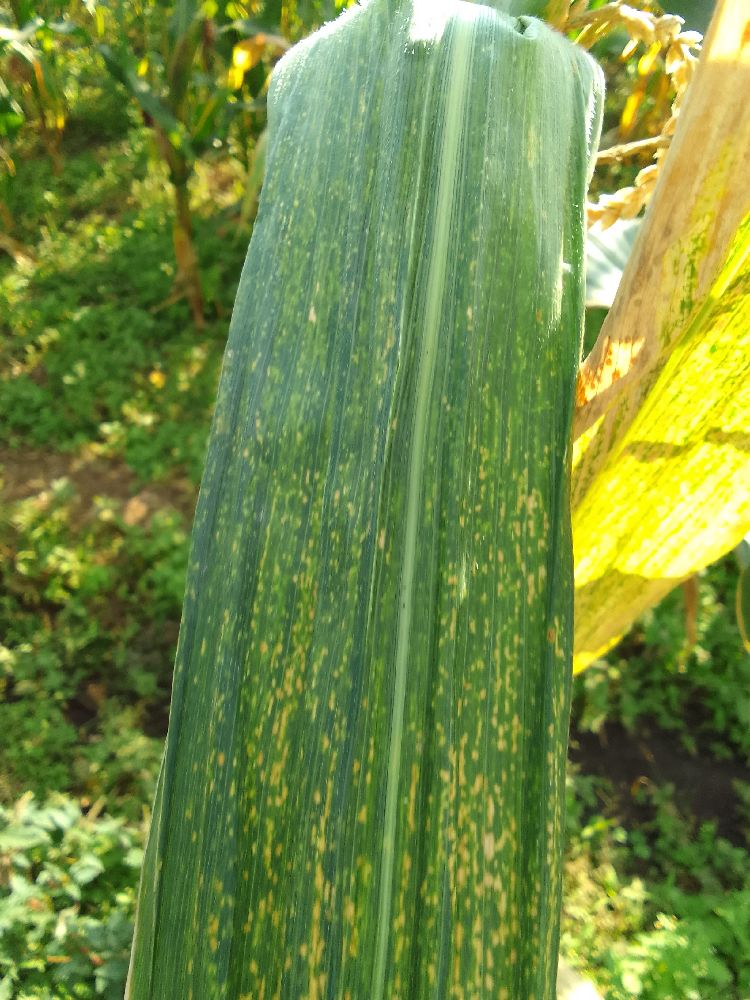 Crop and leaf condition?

maize, maize lethal necrosis
